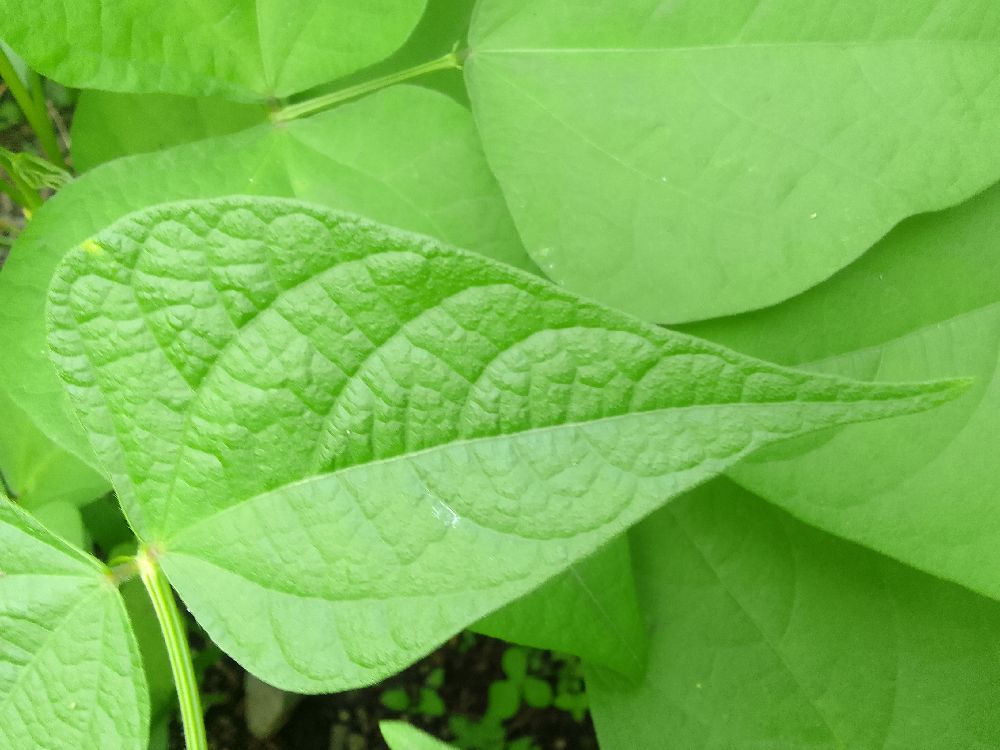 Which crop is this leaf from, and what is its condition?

common bean, healthy
